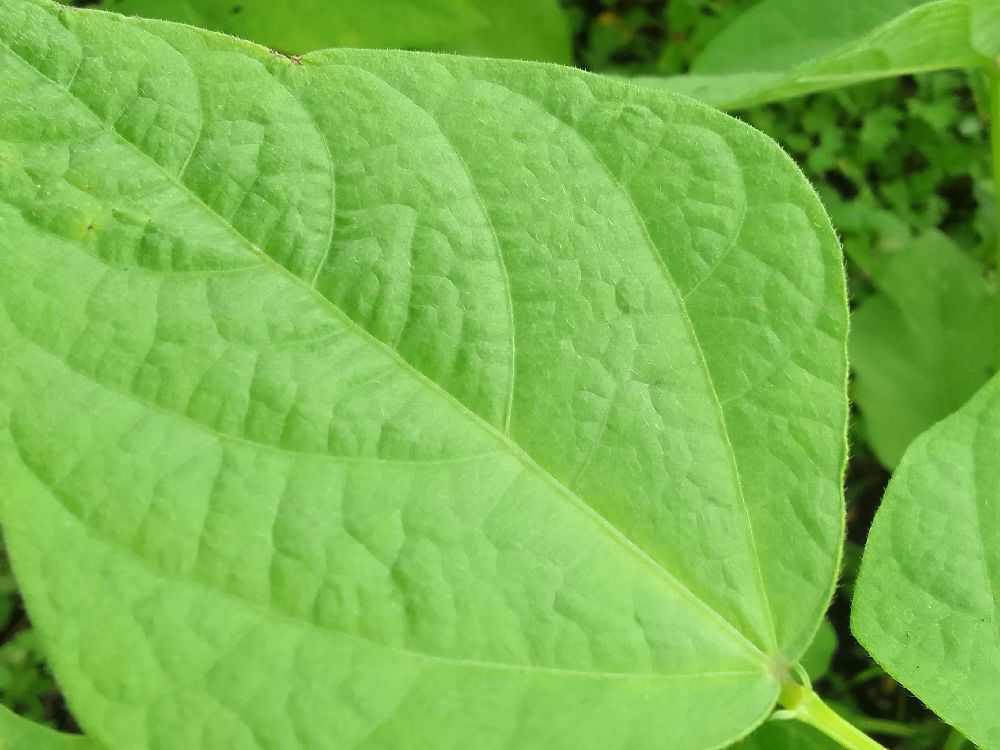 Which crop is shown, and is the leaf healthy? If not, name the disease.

common bean, healthy
